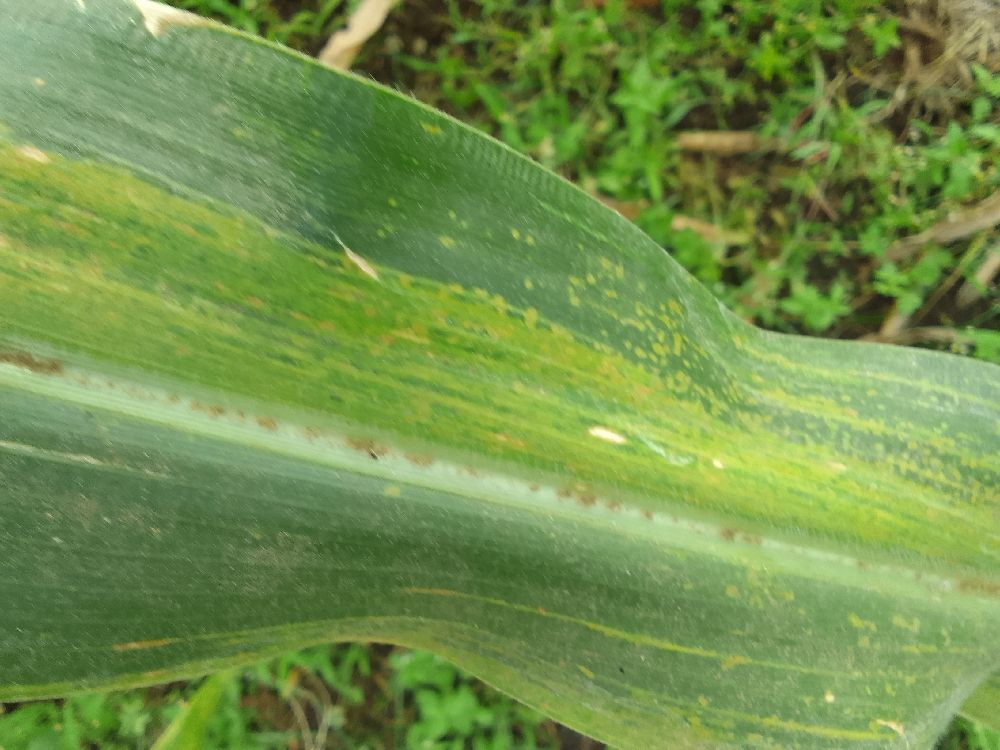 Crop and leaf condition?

maize, maize lethal necrosis
